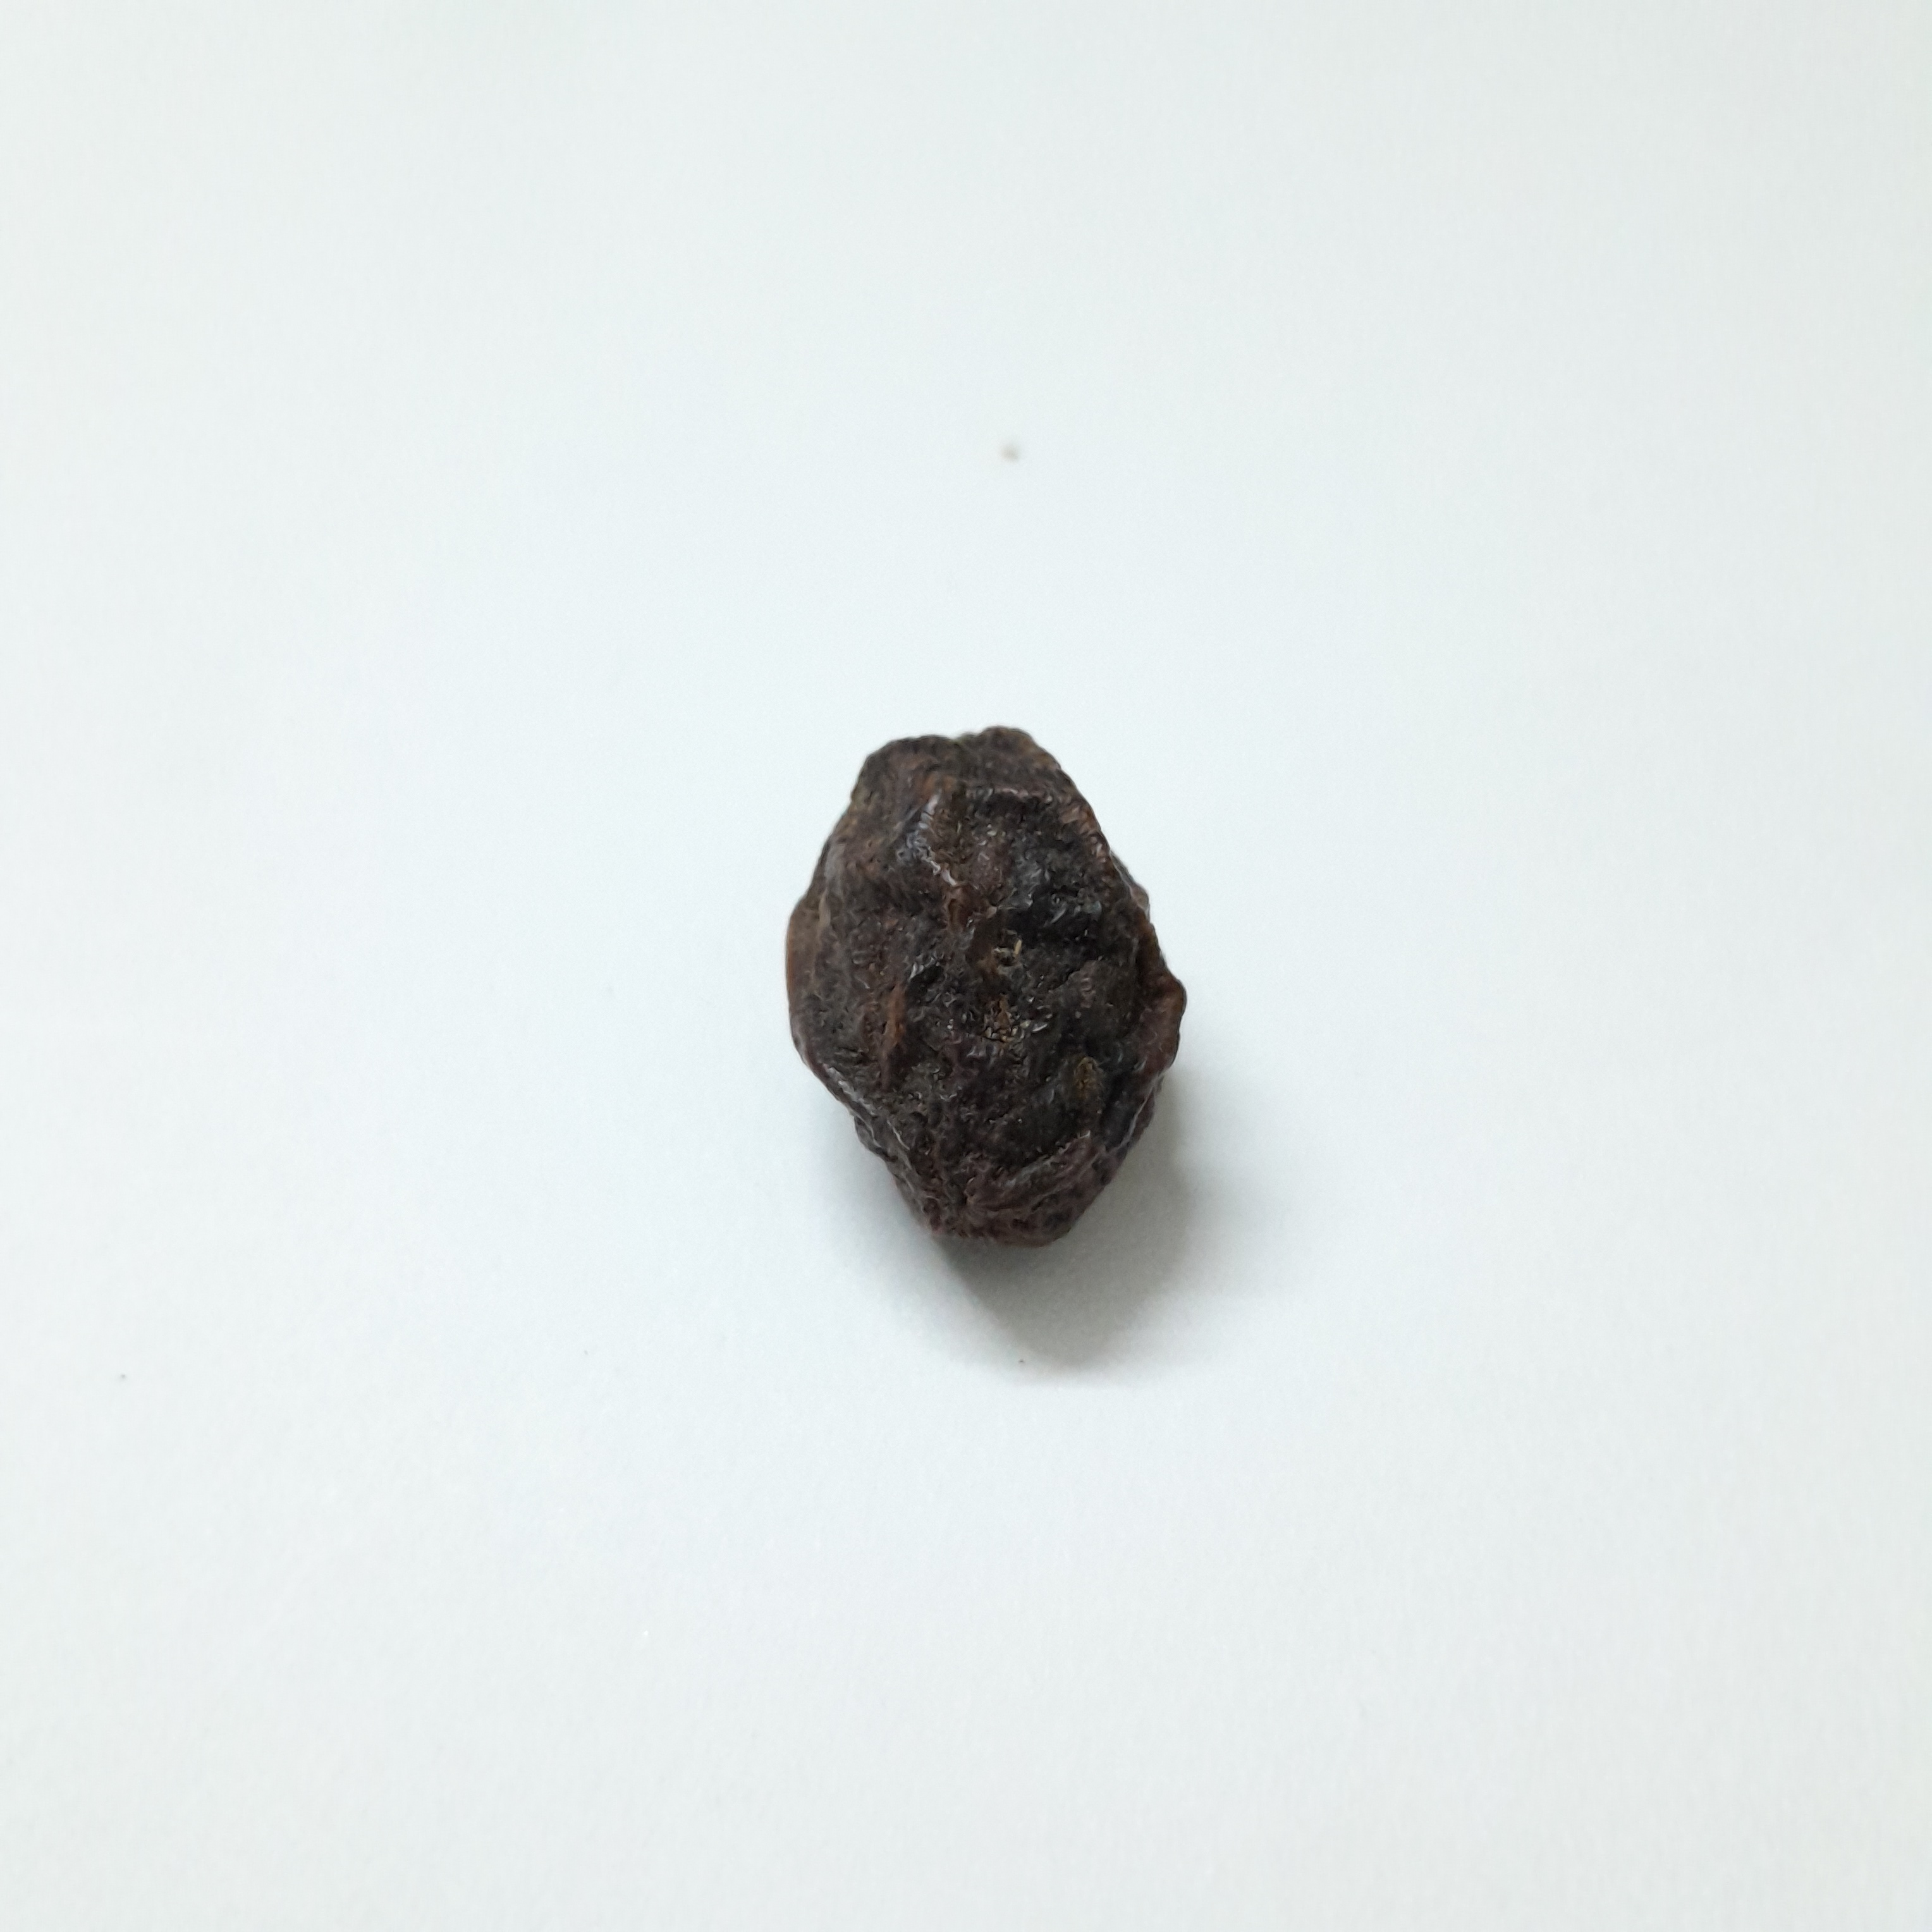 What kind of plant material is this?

kadukharik
